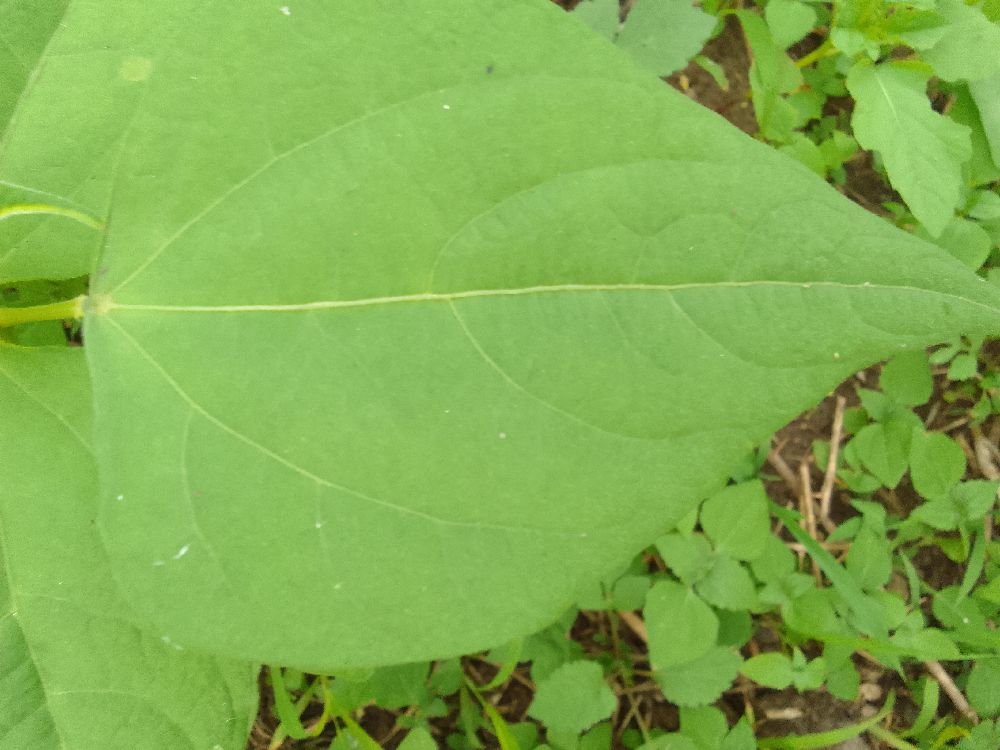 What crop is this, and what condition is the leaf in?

common bean, healthy
